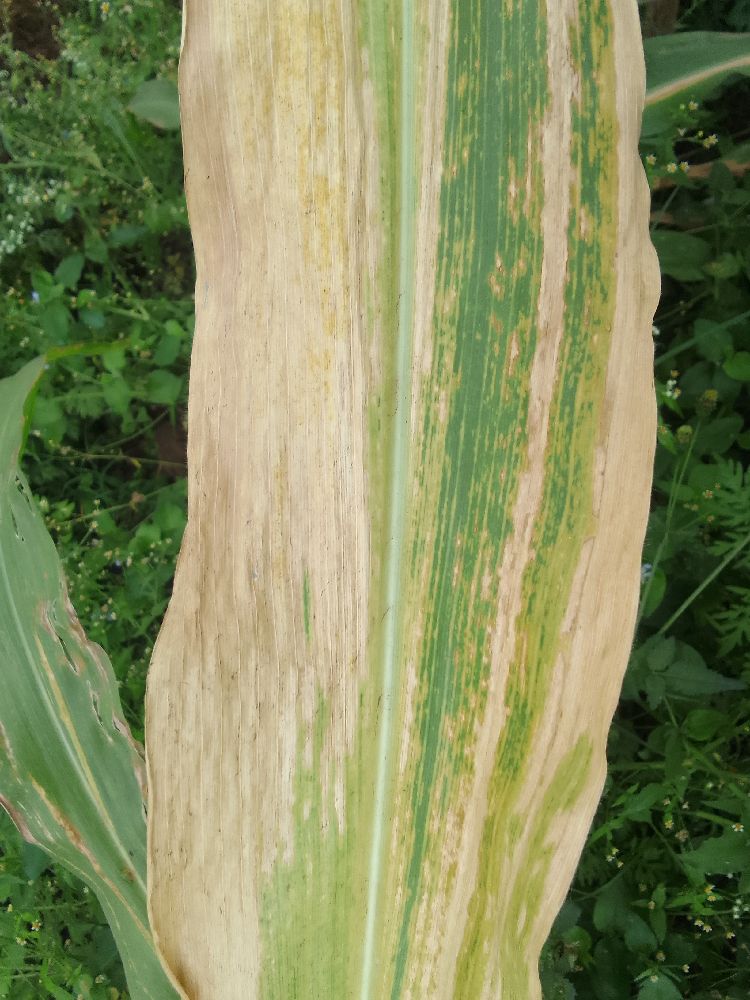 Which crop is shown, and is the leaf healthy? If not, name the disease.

maize, maize lethal necrosis
